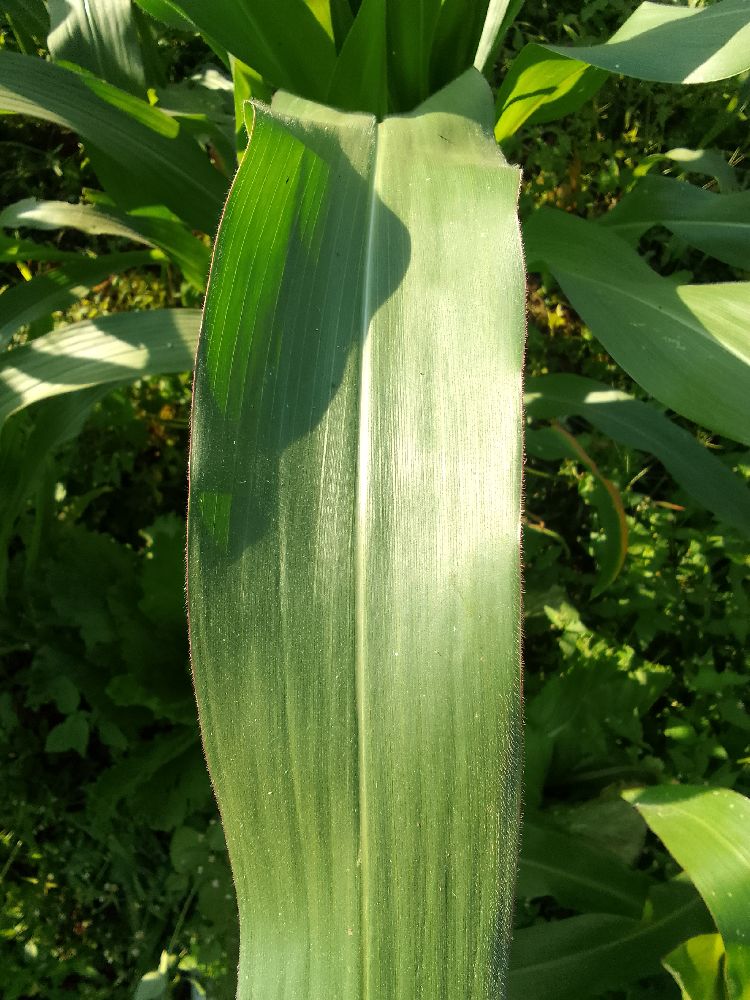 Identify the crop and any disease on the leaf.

maize, healthy
